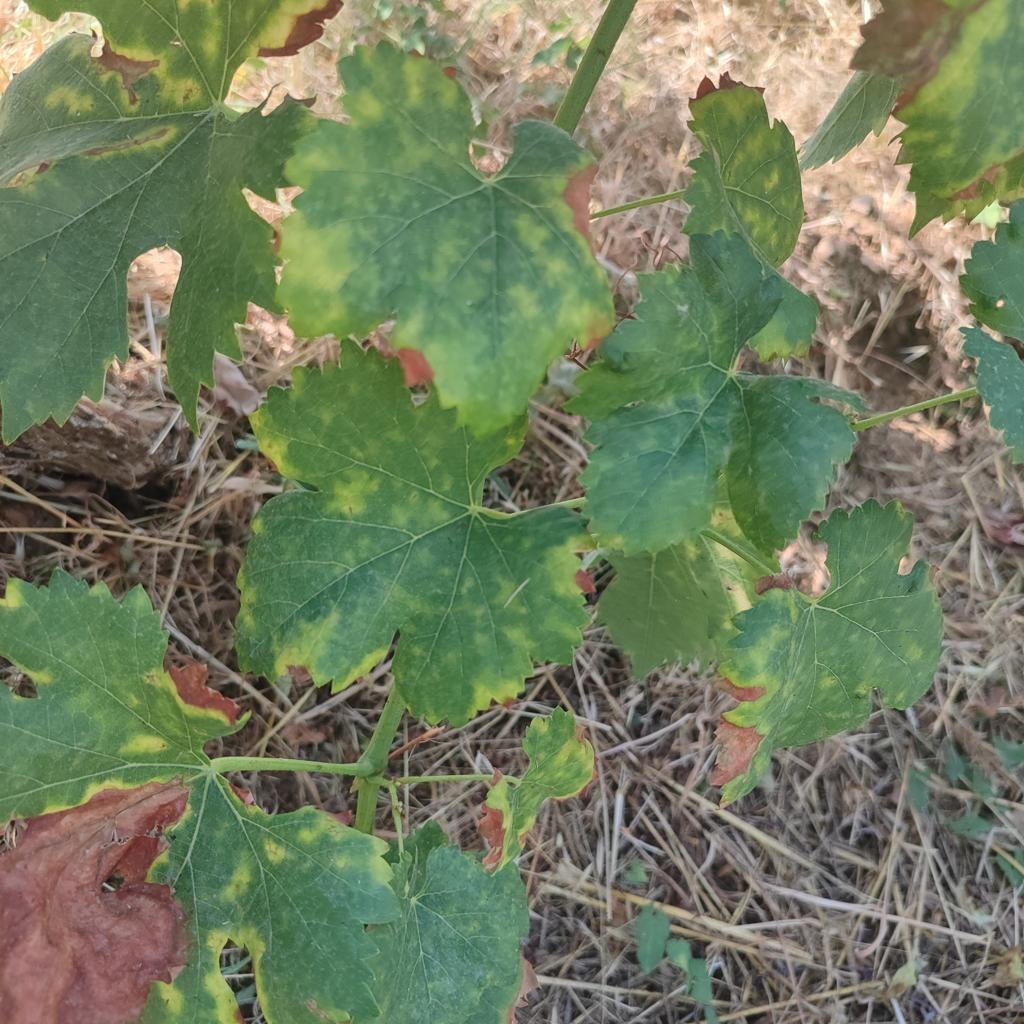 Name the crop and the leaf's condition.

grapevine, esca complex
